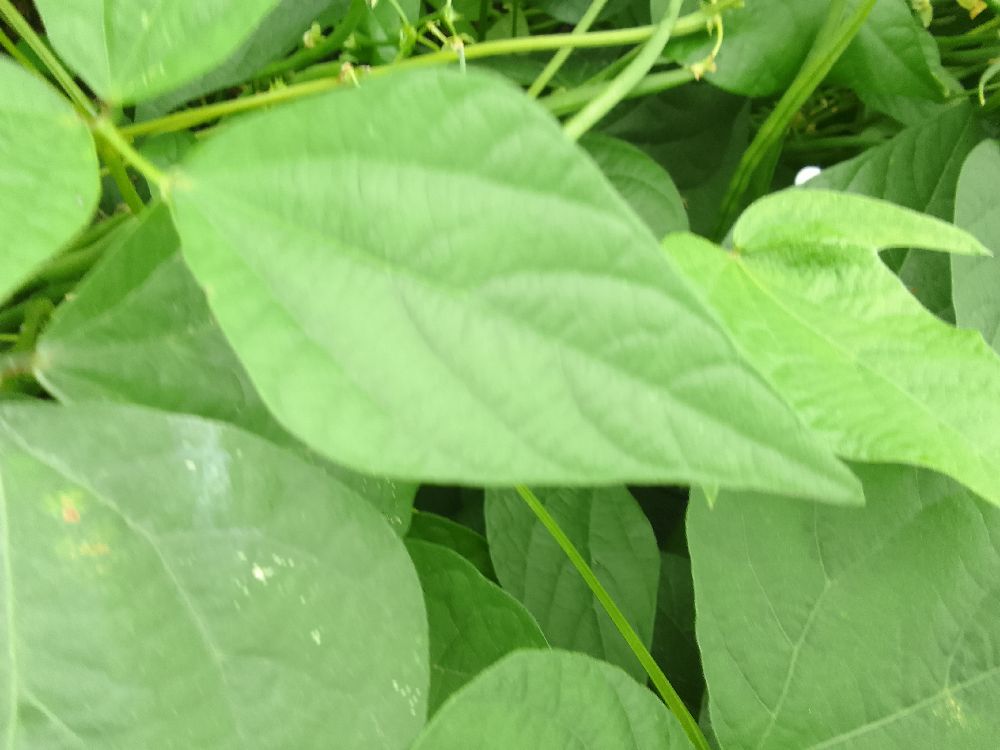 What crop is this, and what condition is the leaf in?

common bean, healthy
